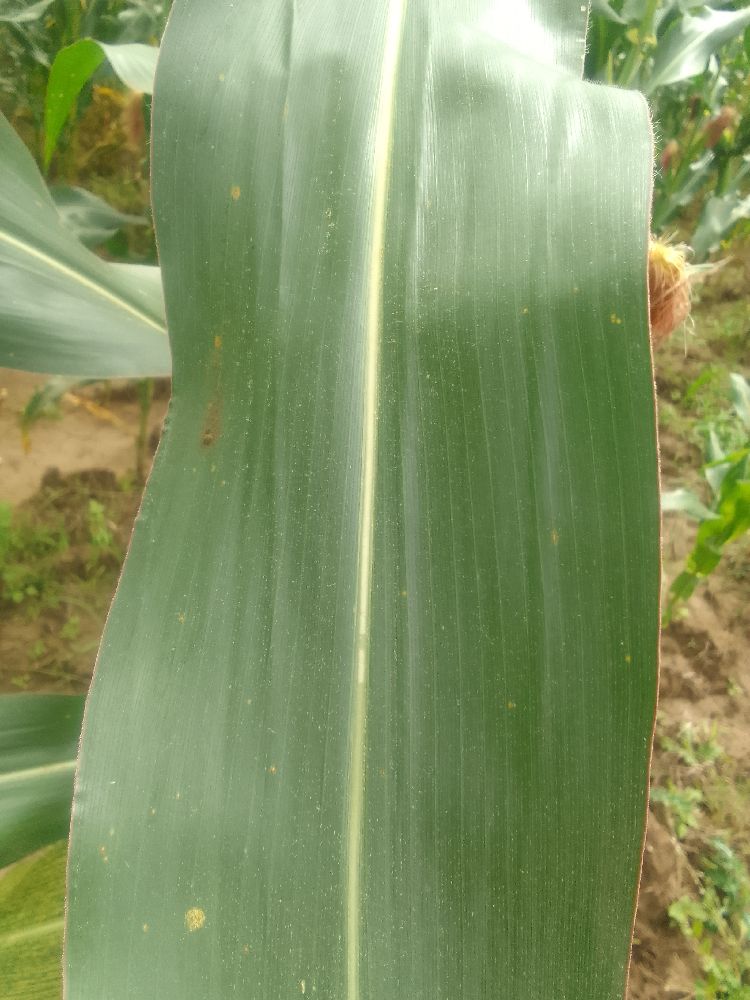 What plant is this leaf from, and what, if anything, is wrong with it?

maize, healthy
